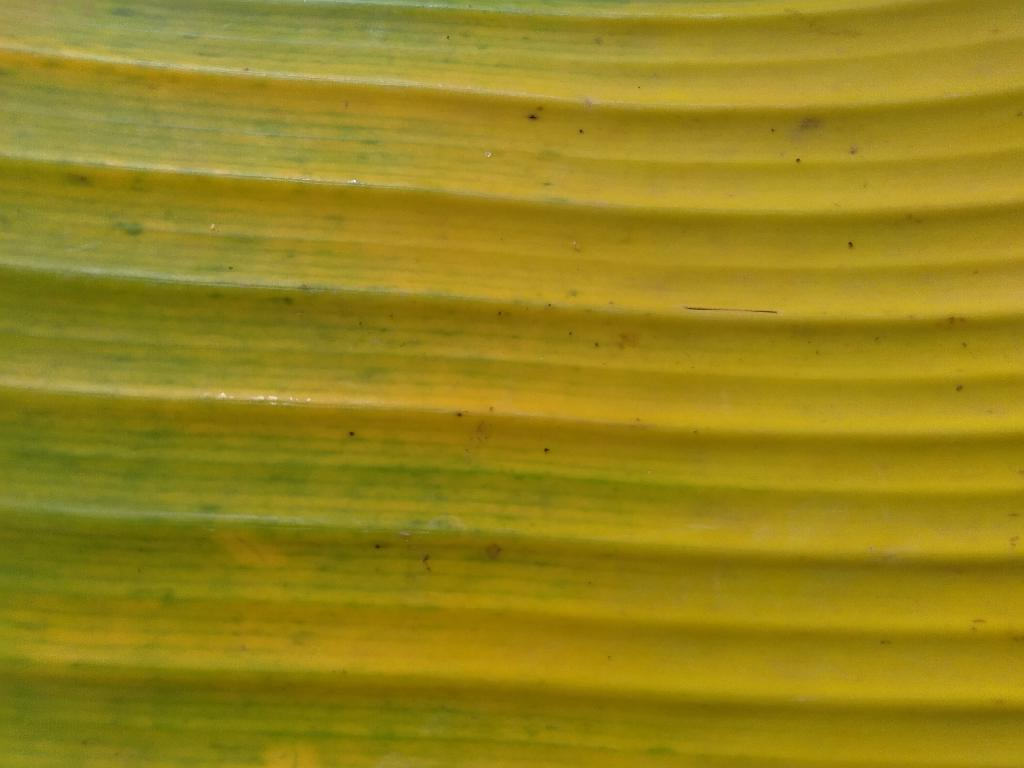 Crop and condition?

banana, fusarium wilt race 1
